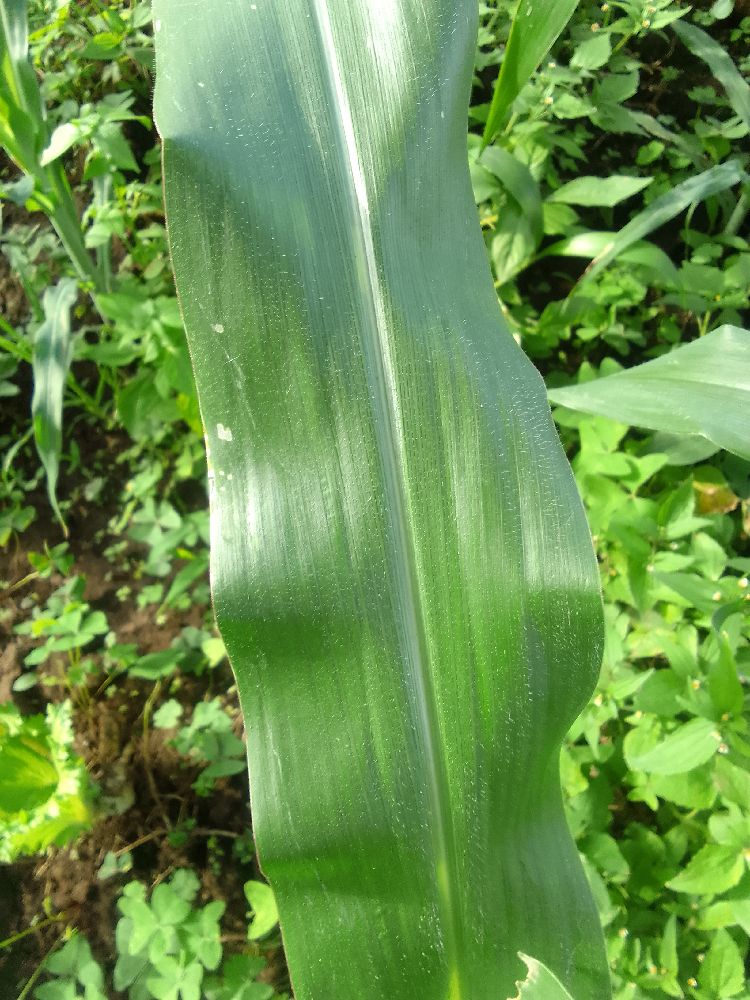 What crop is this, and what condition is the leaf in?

maize, healthy
